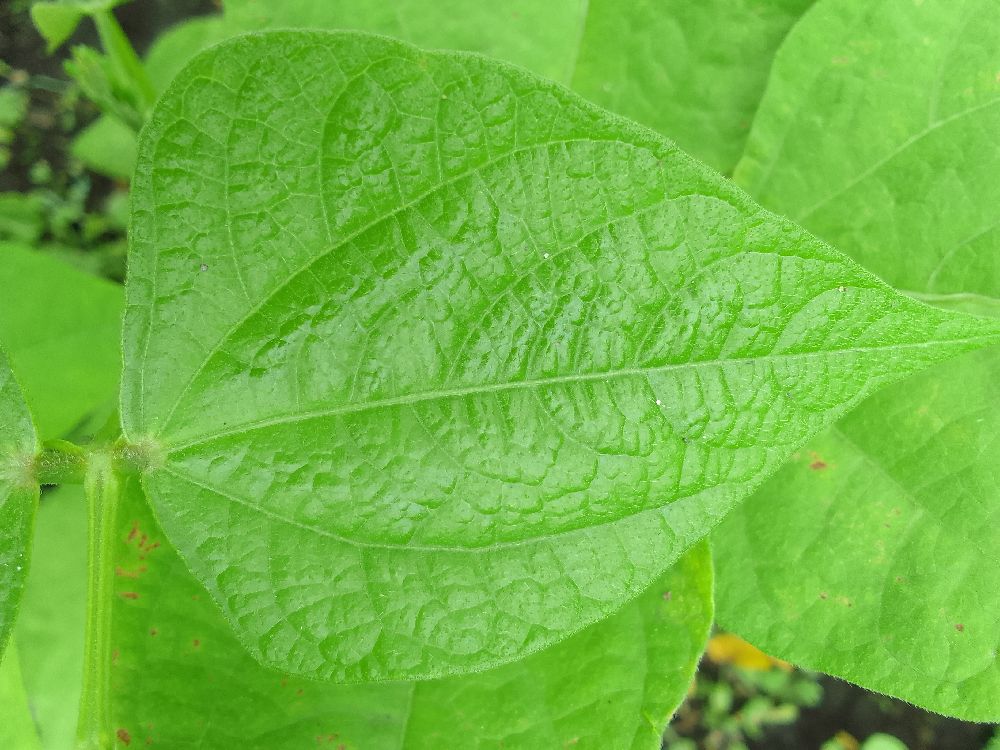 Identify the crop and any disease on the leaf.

common bean, healthy
